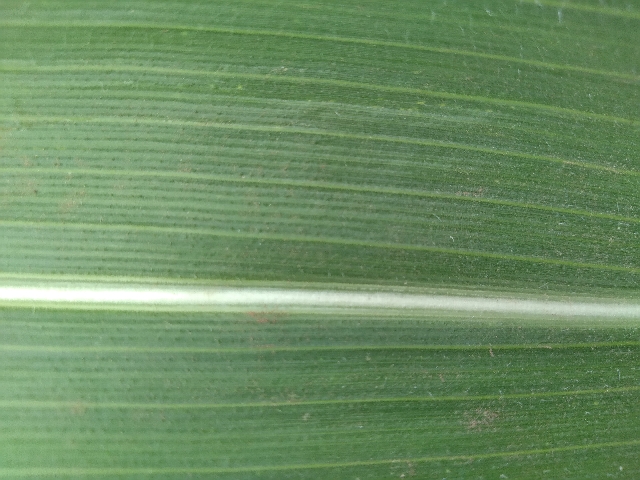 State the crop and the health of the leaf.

maize, healthy
